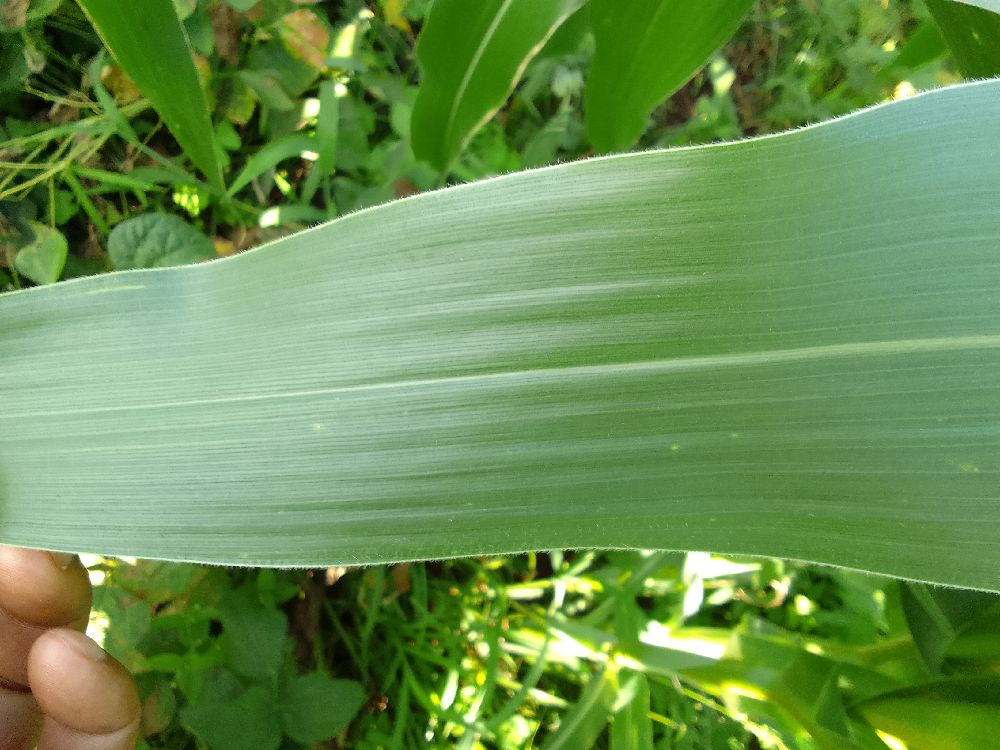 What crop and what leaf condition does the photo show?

maize, healthy
